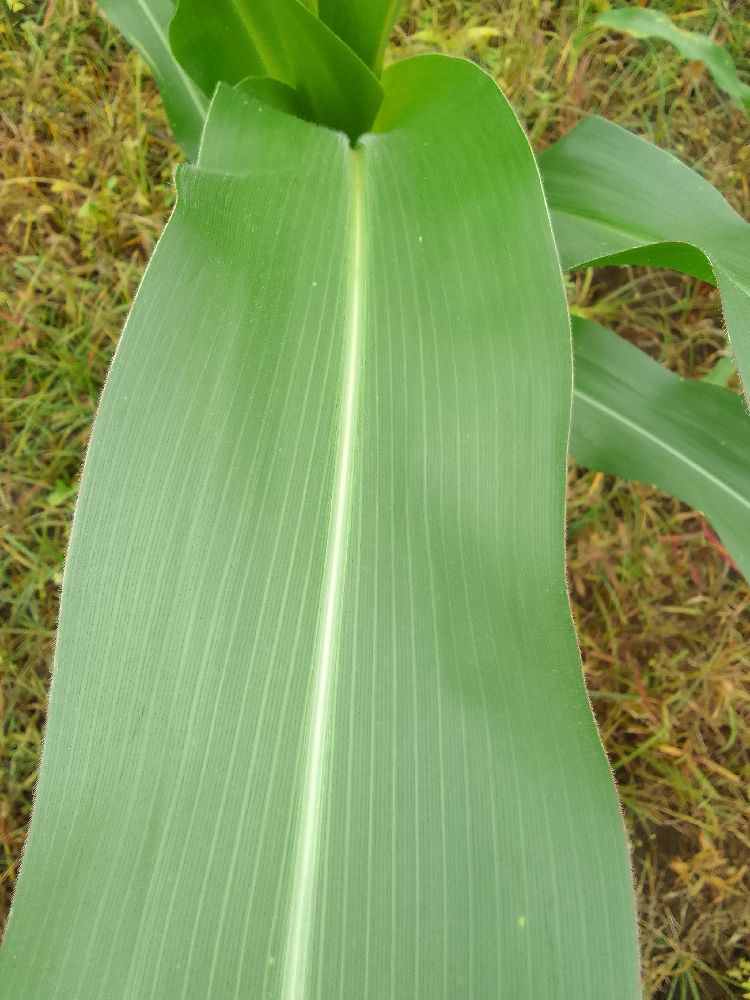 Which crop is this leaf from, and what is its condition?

maize, healthy
